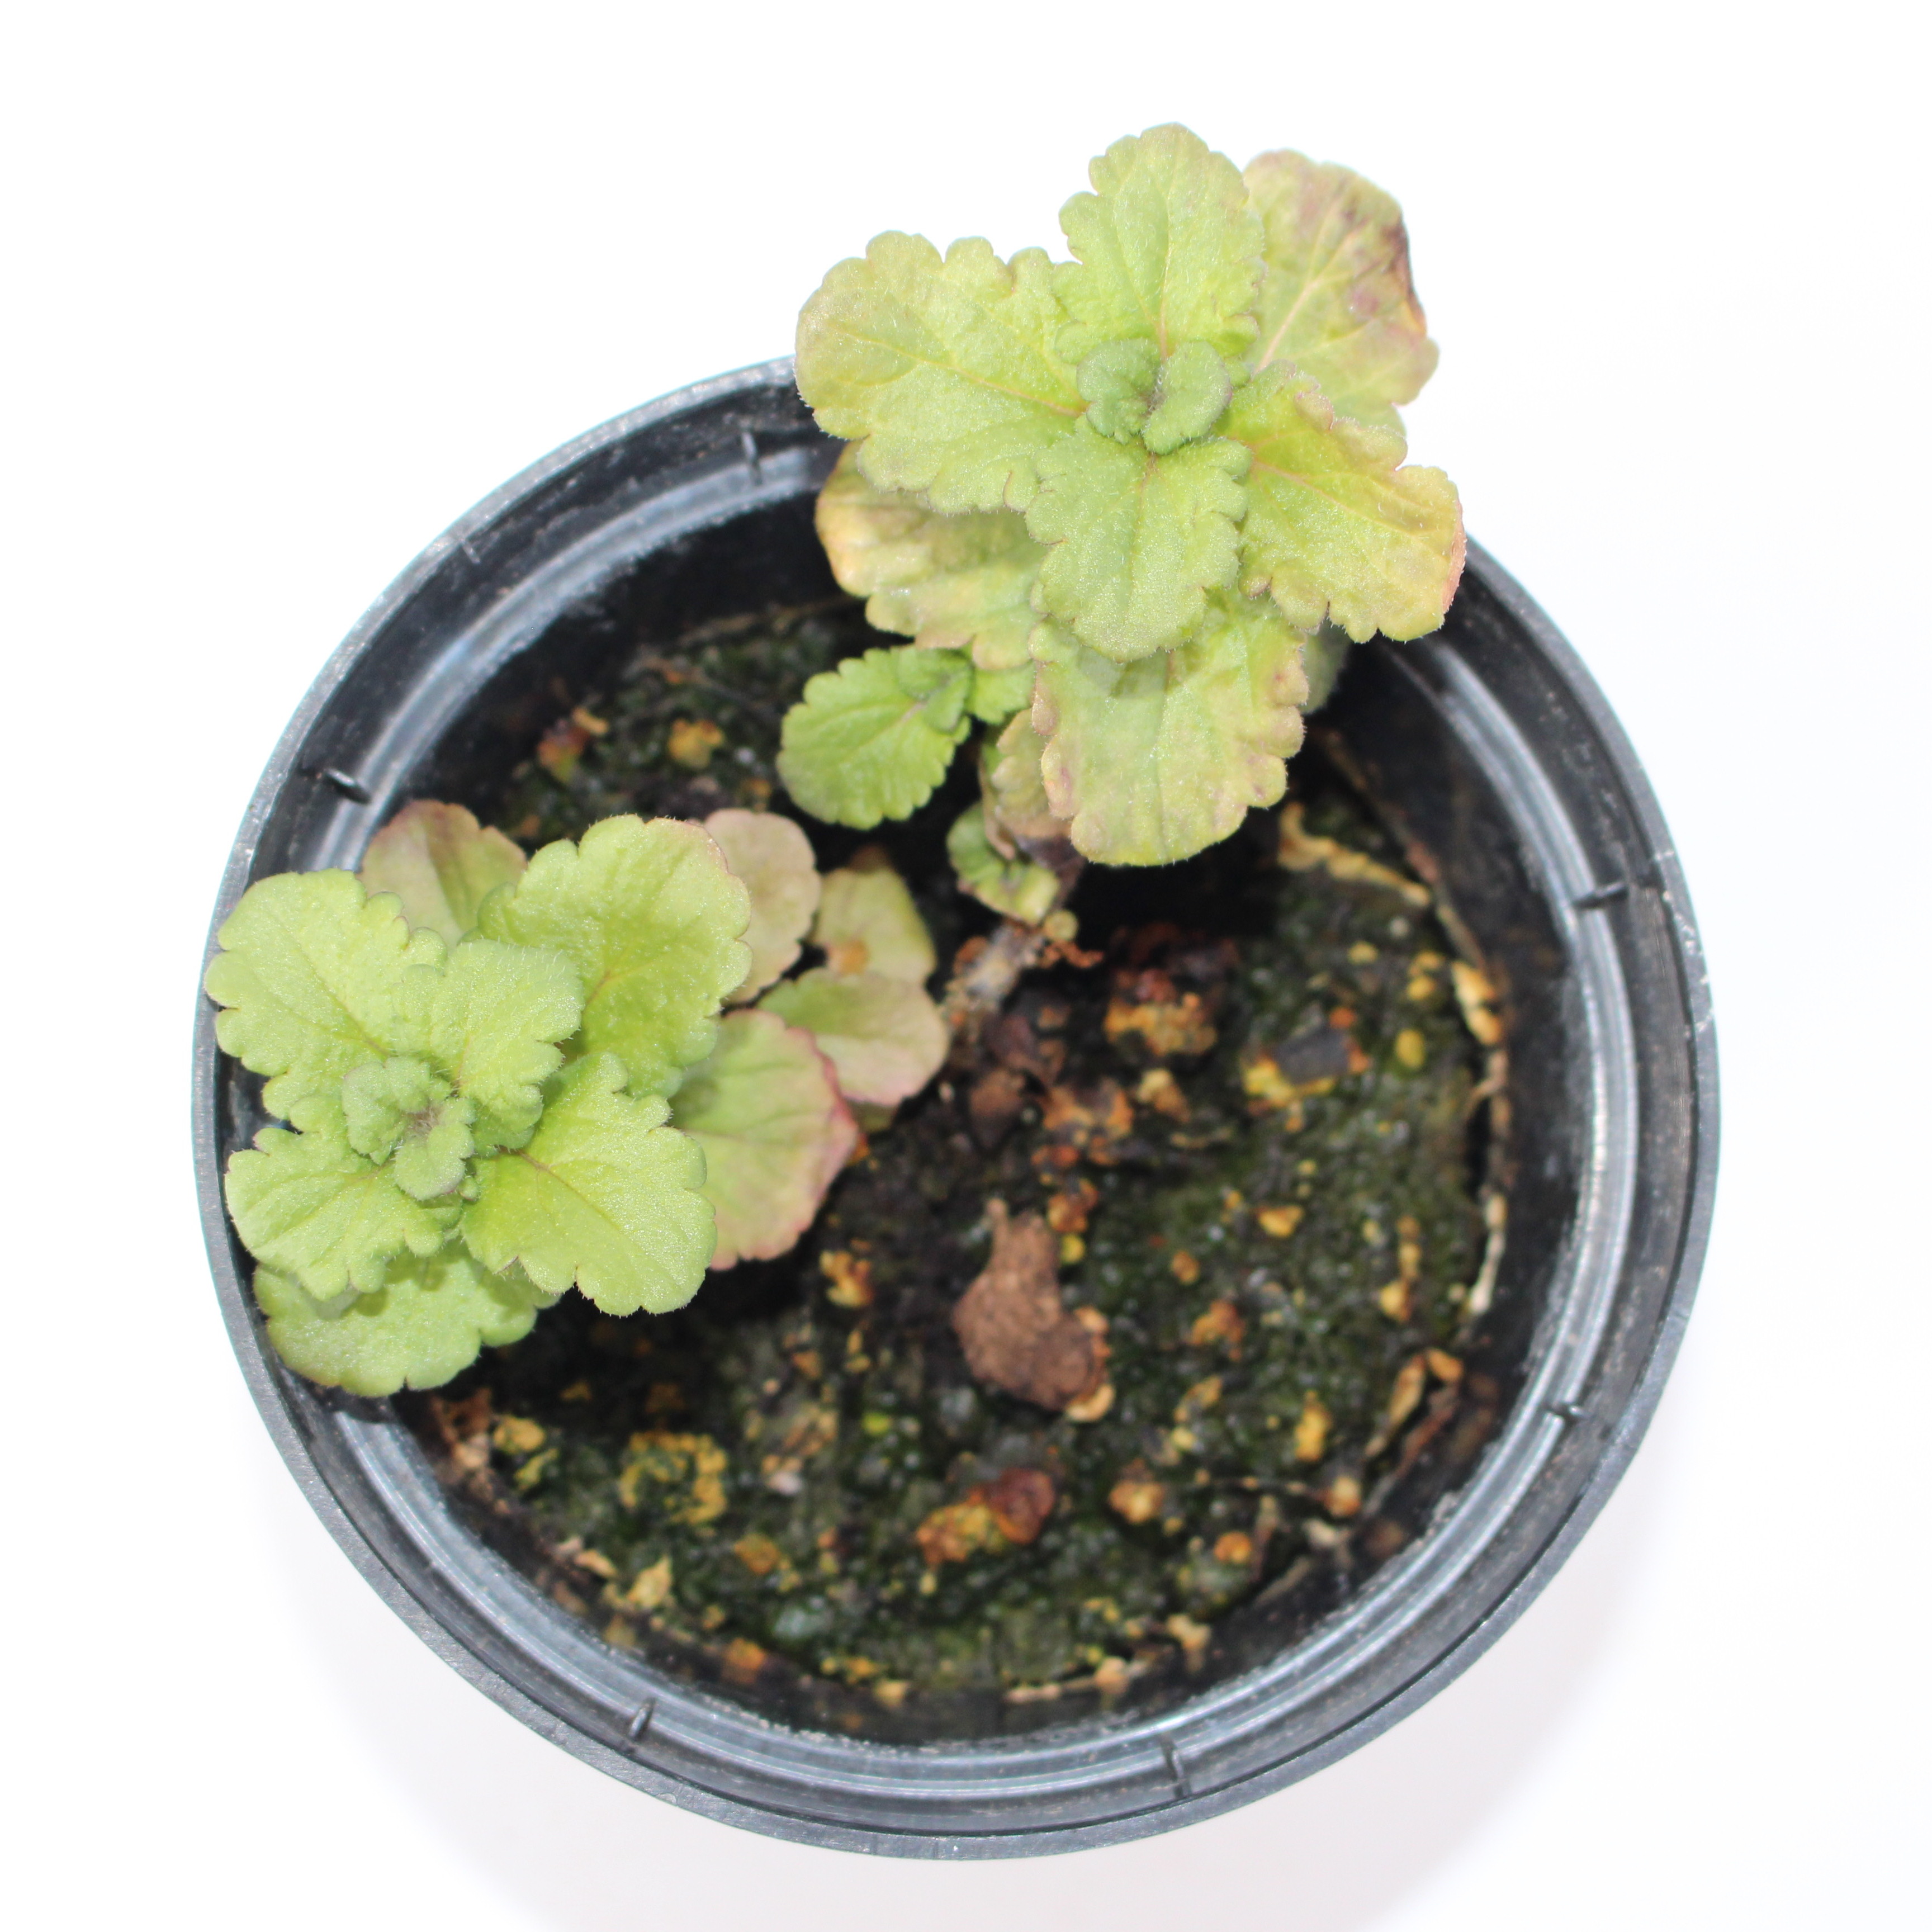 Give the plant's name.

Veronica persica
